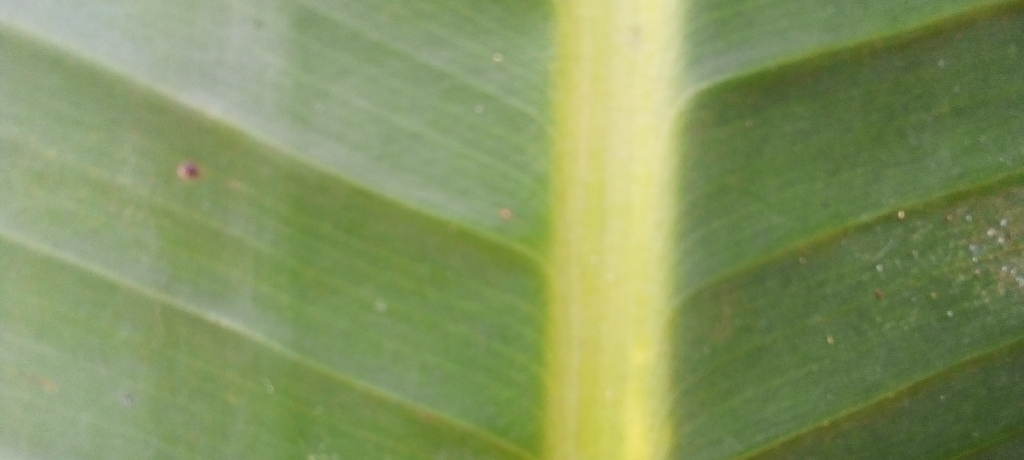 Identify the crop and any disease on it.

banana, healthy
